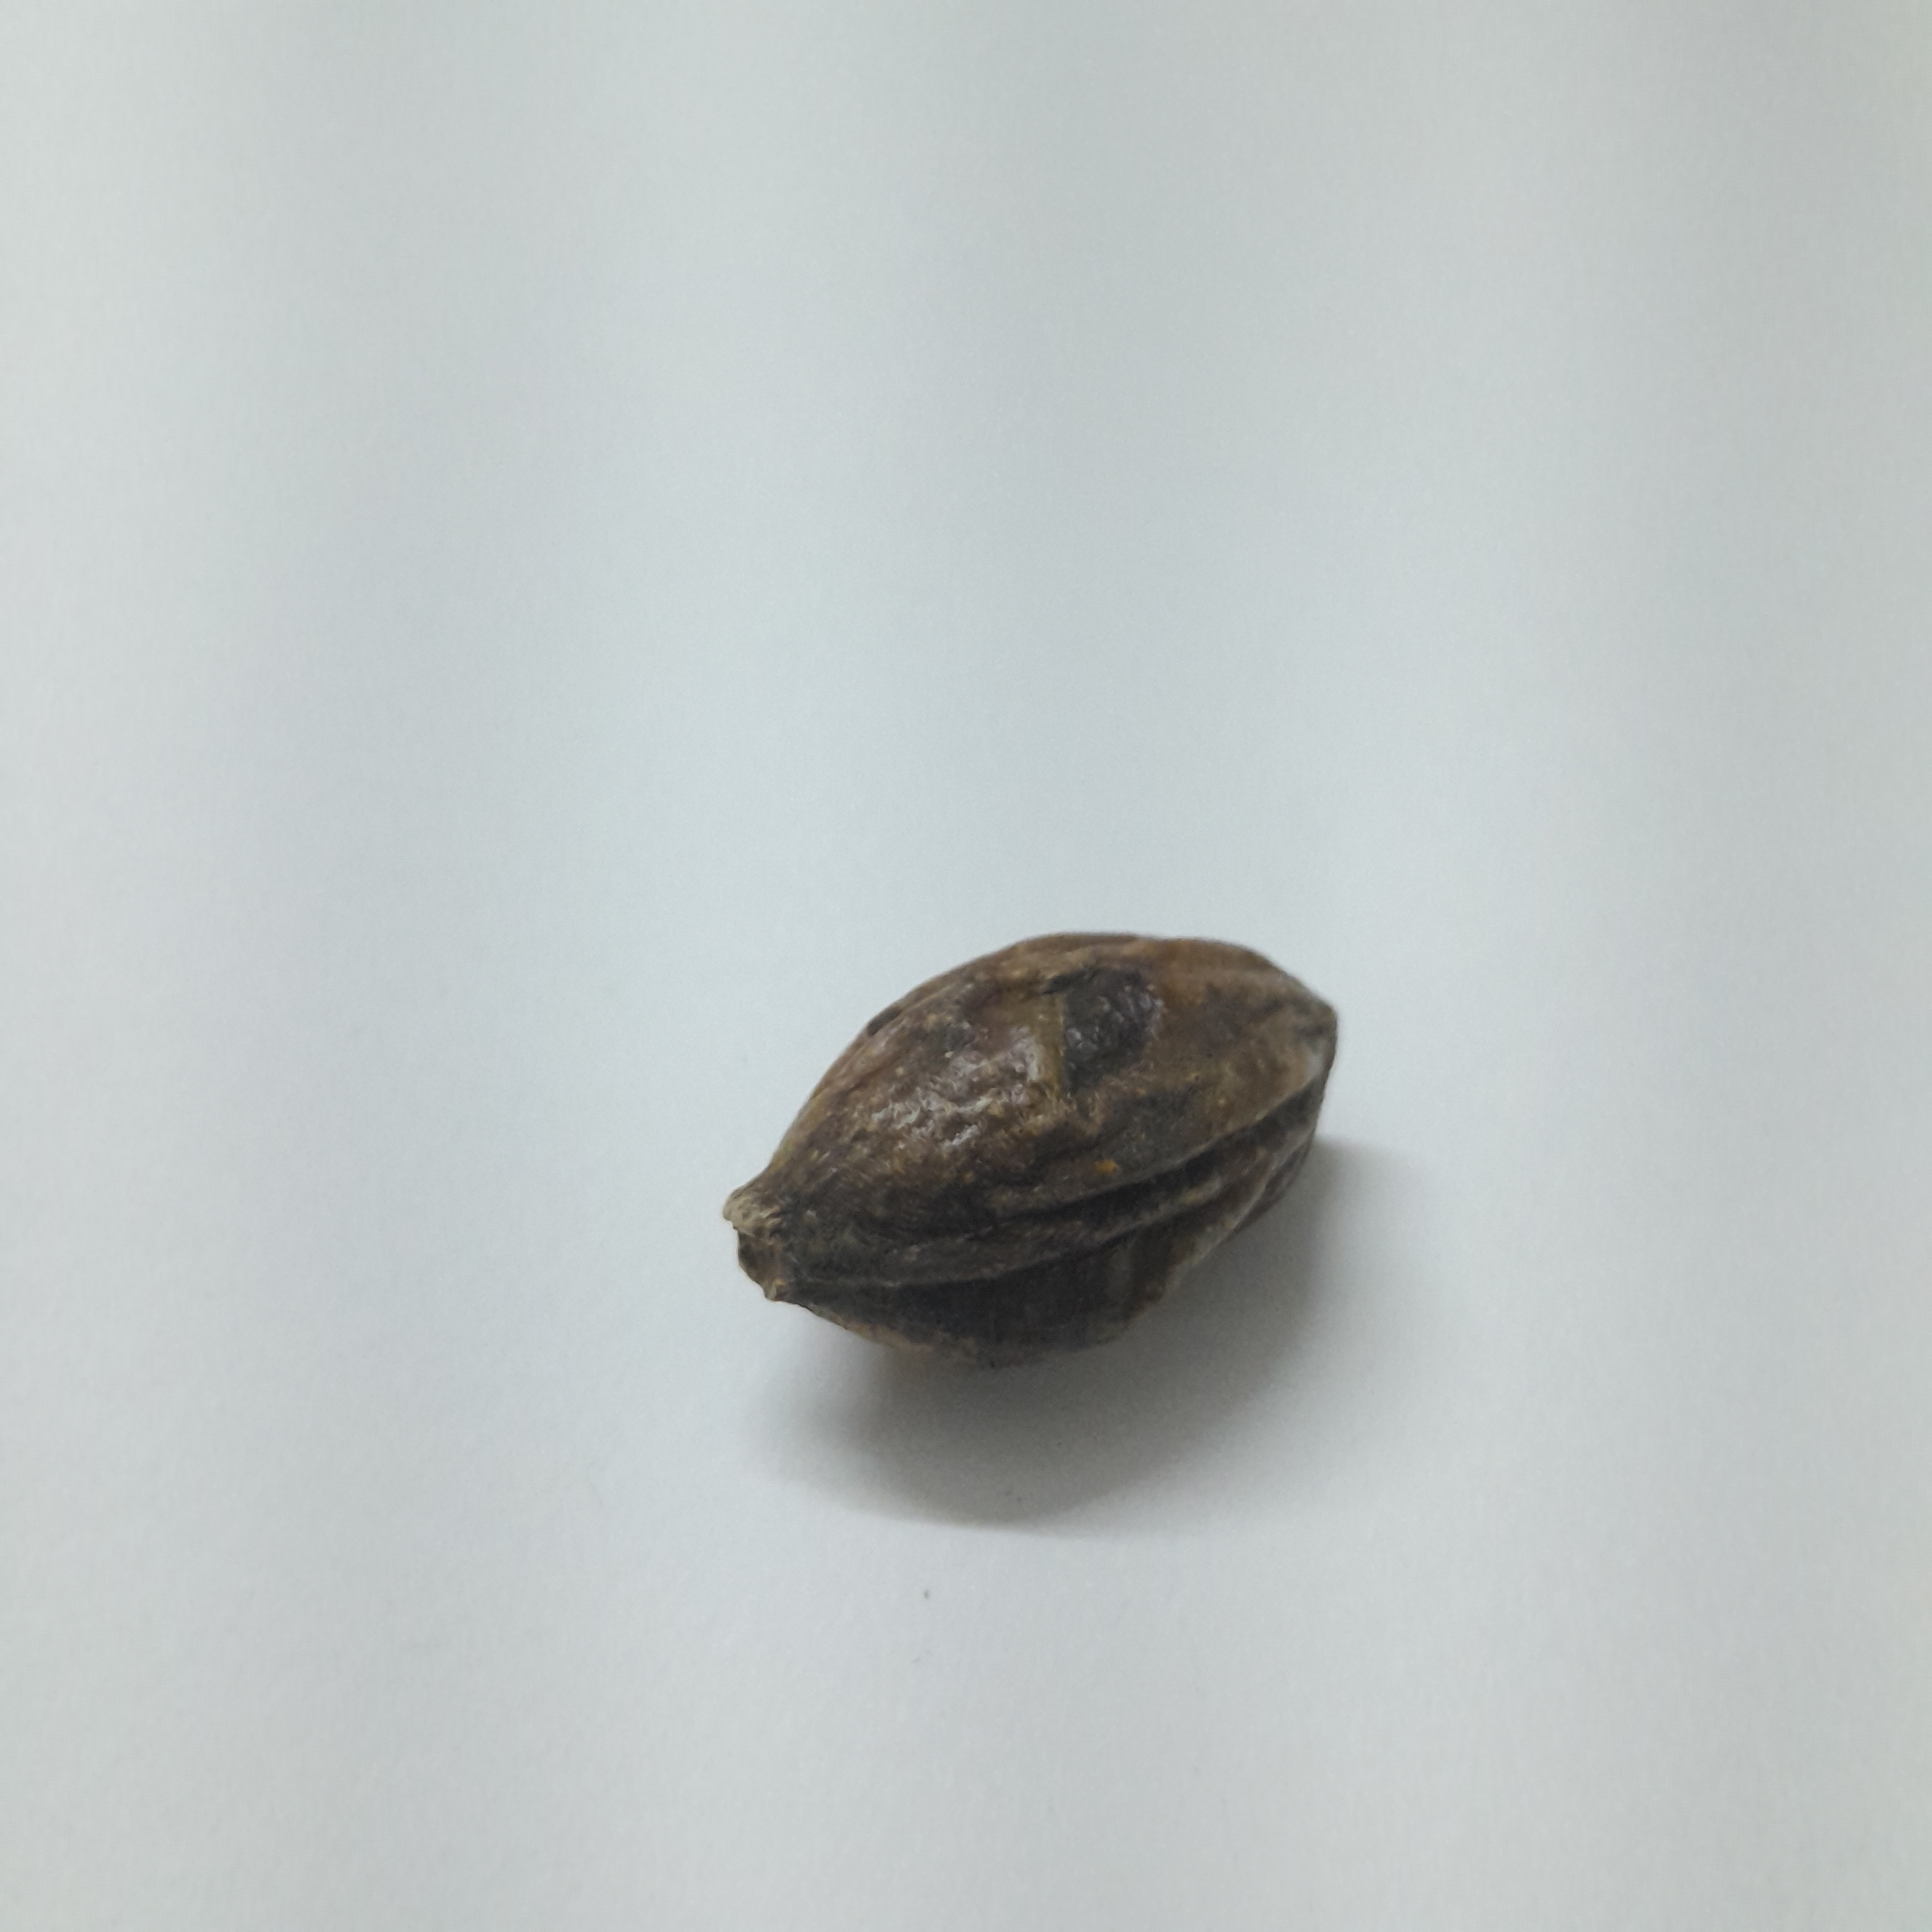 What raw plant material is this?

hirdaa
